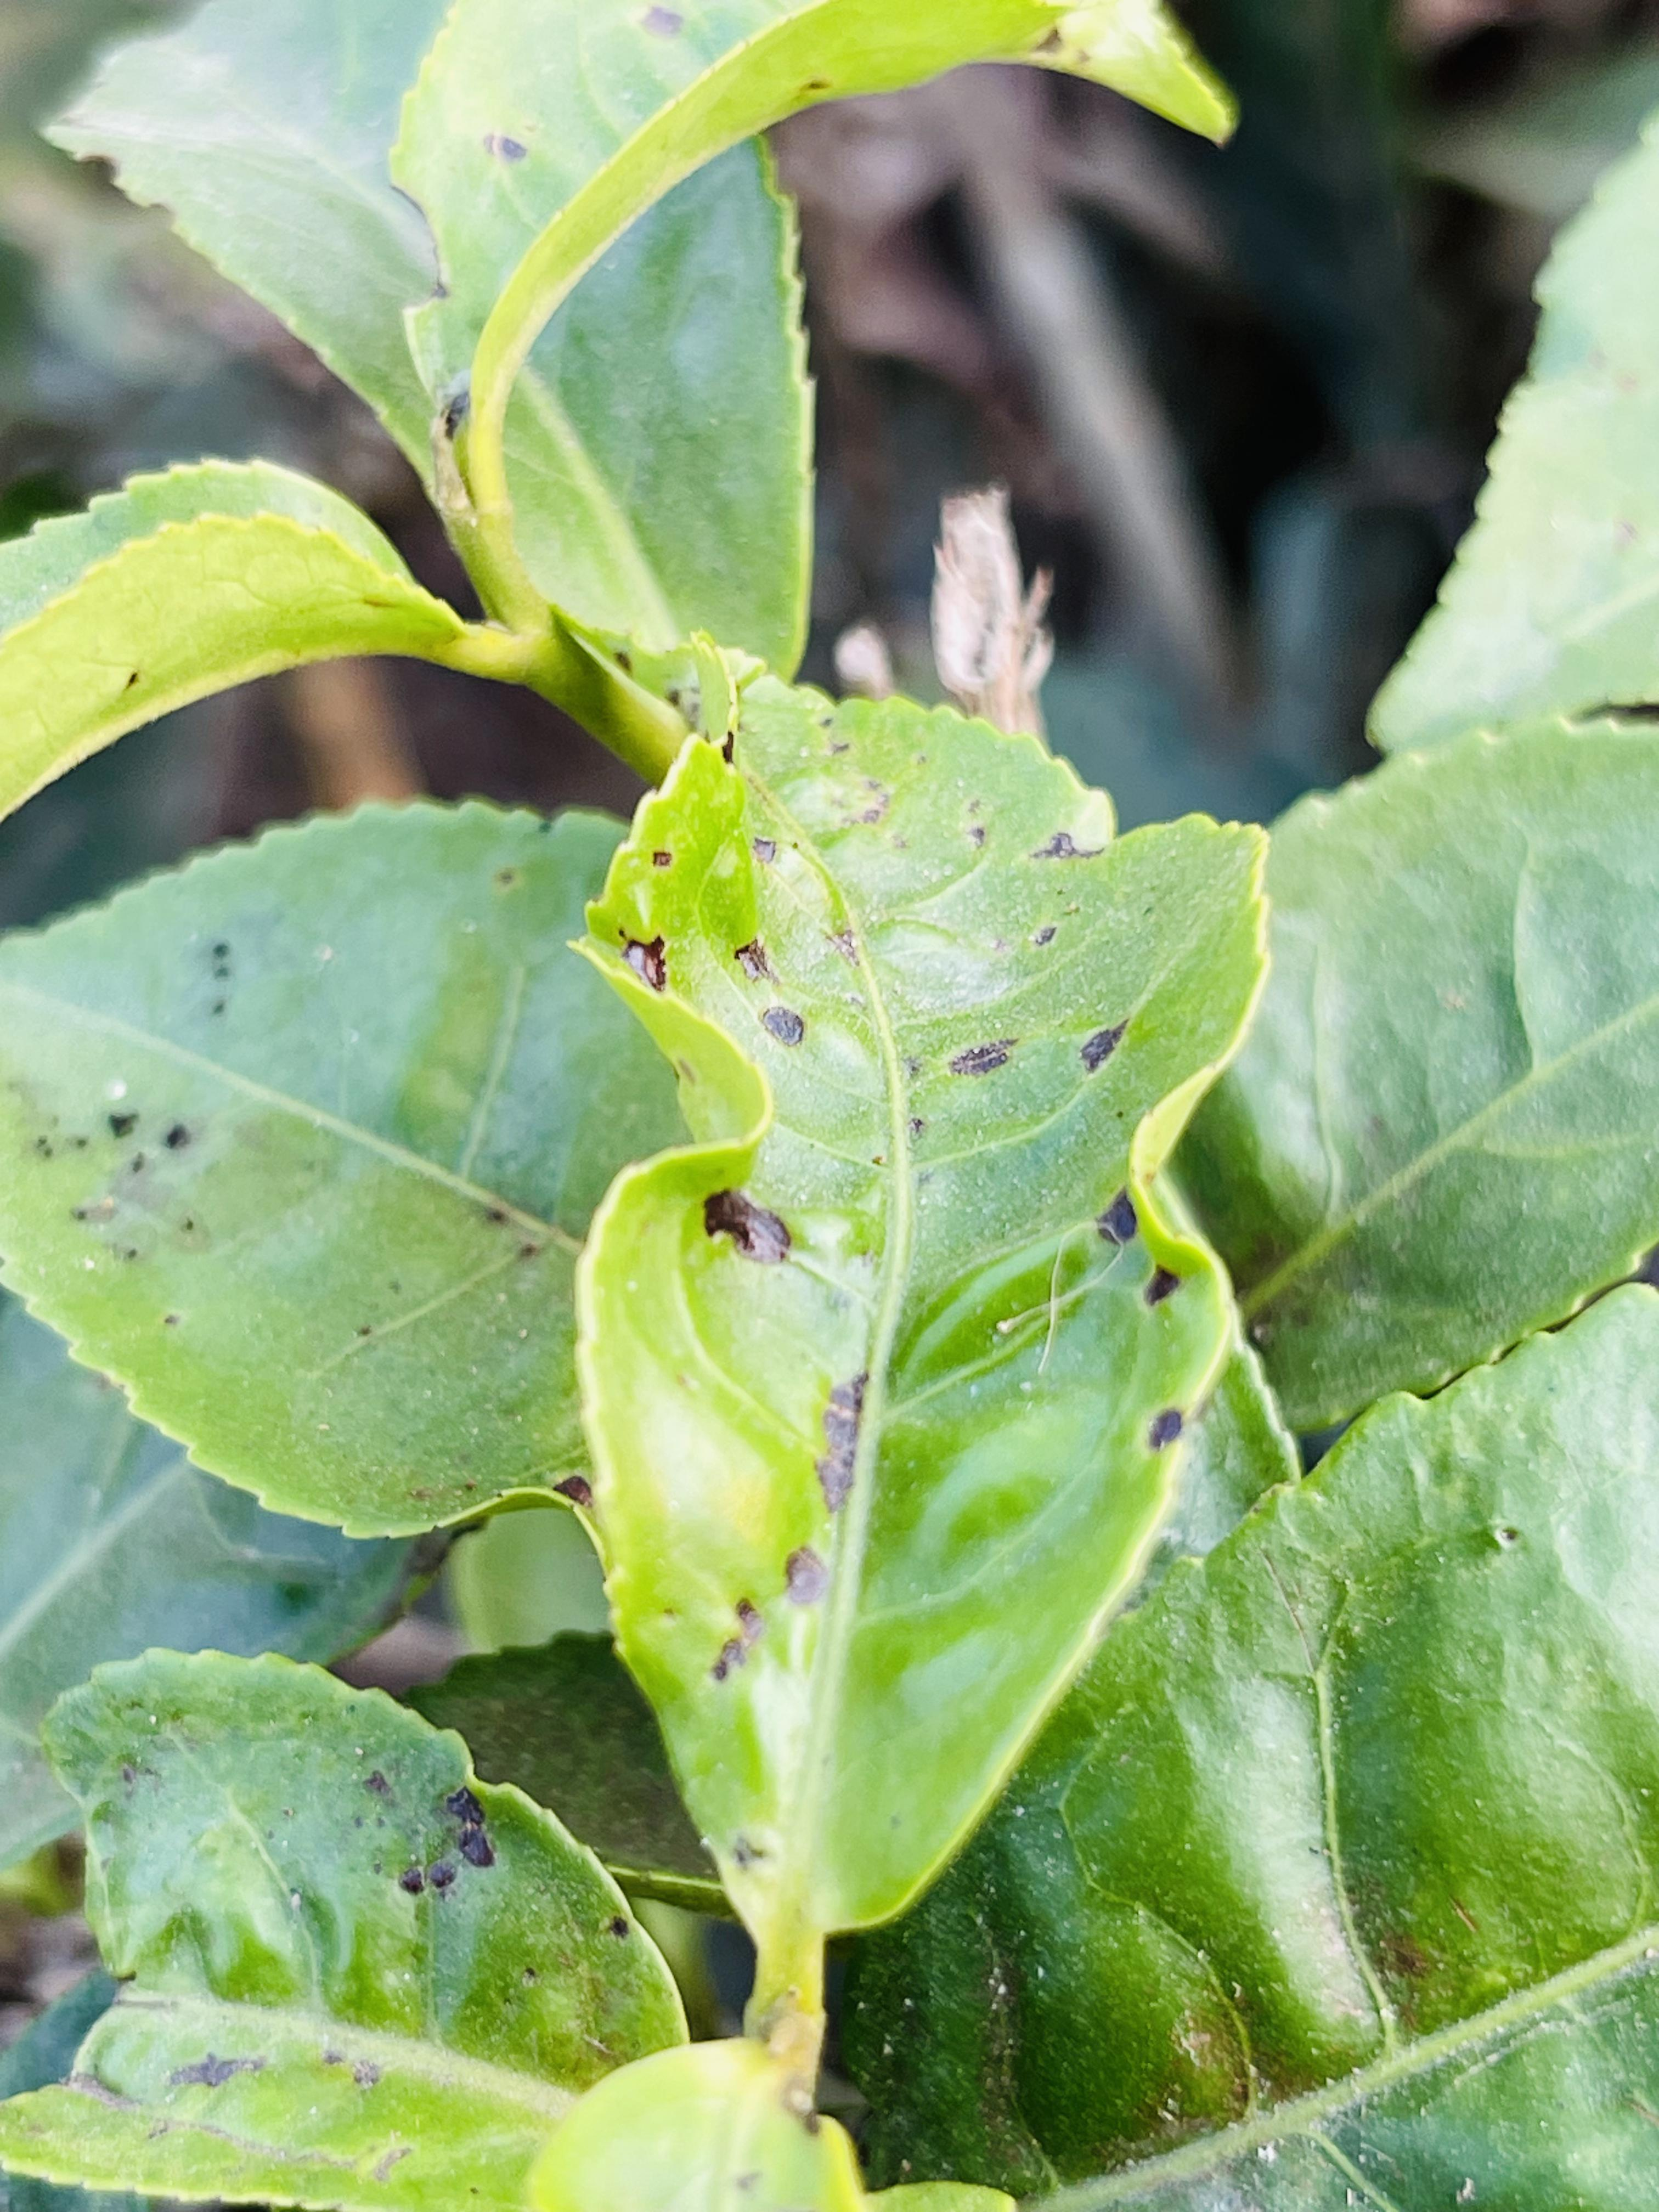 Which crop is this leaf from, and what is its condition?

tea, helopeltis
